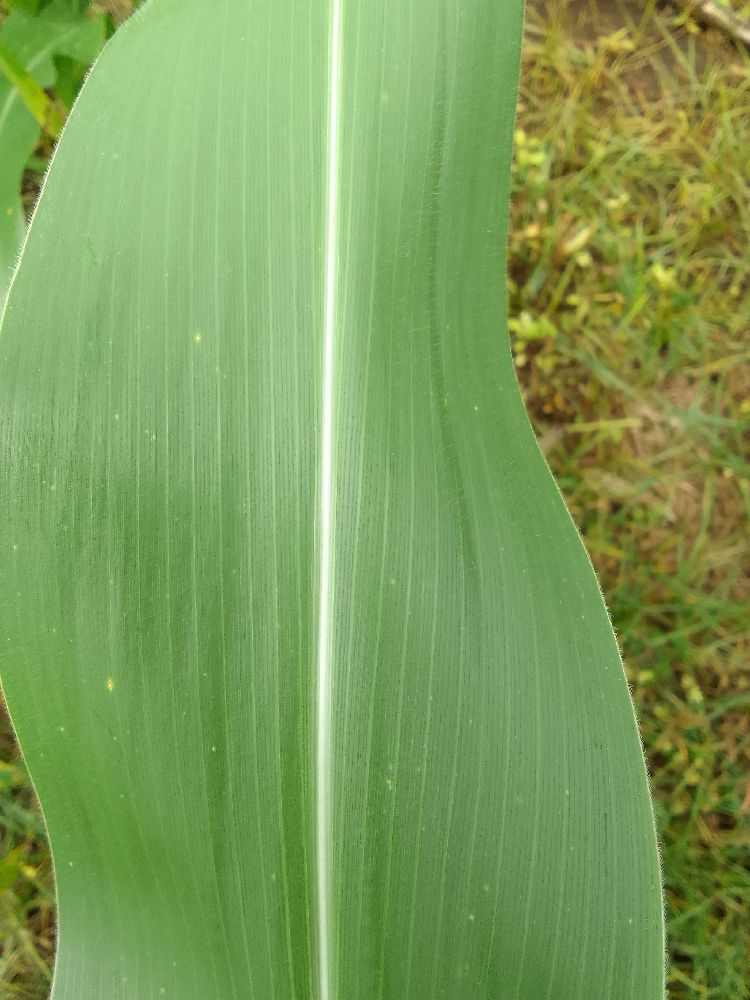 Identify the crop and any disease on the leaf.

maize, healthy
